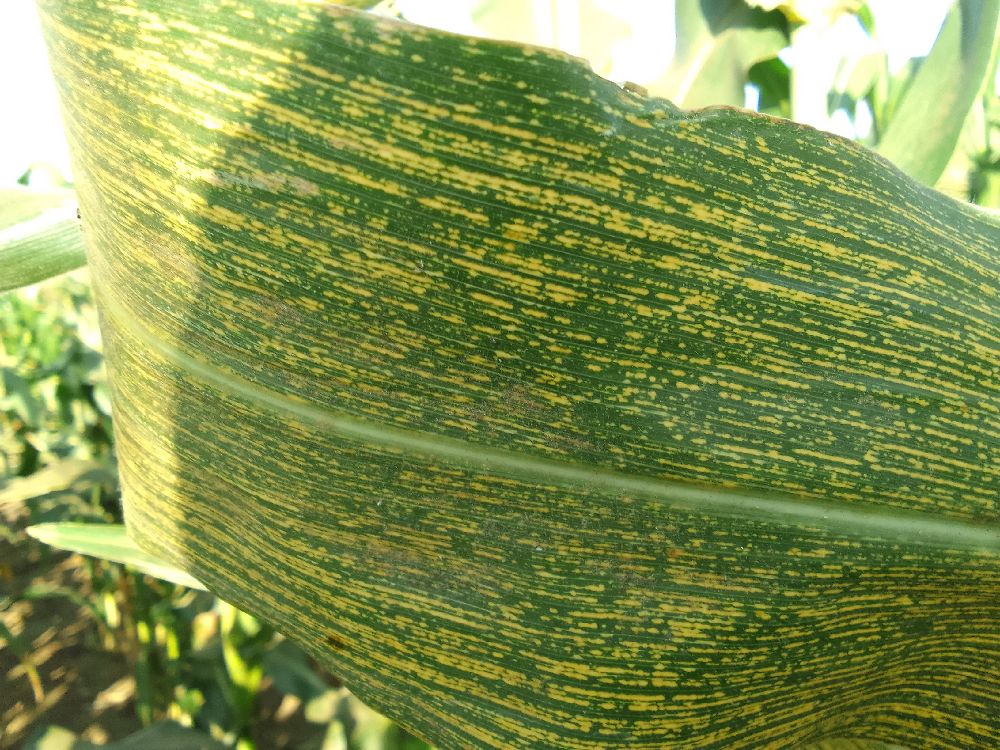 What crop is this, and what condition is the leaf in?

maize, maize streak virus
